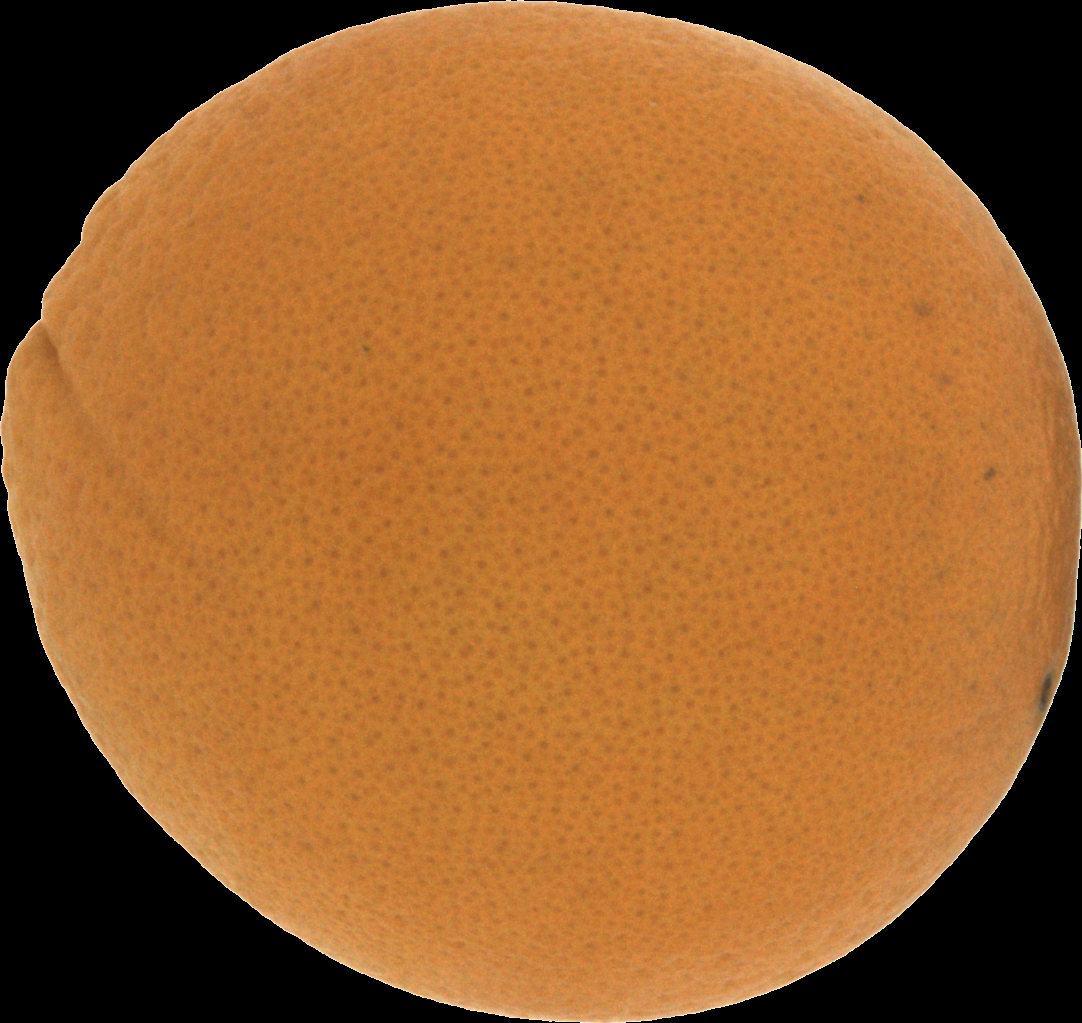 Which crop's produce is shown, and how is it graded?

orange, good
